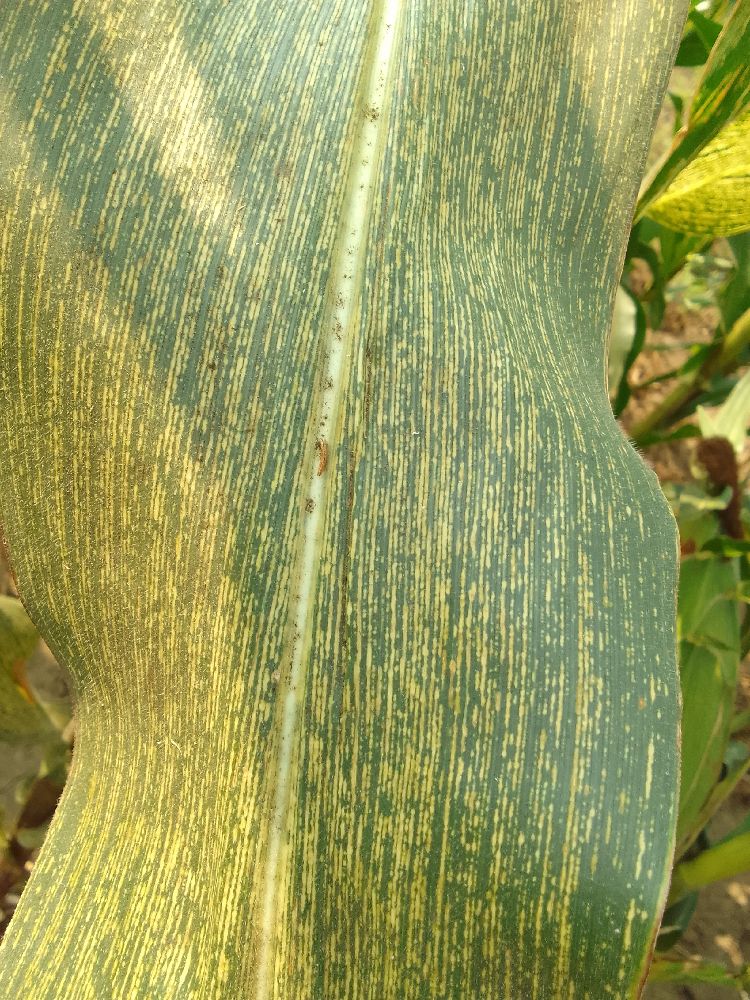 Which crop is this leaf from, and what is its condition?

maize, maize streak virus
